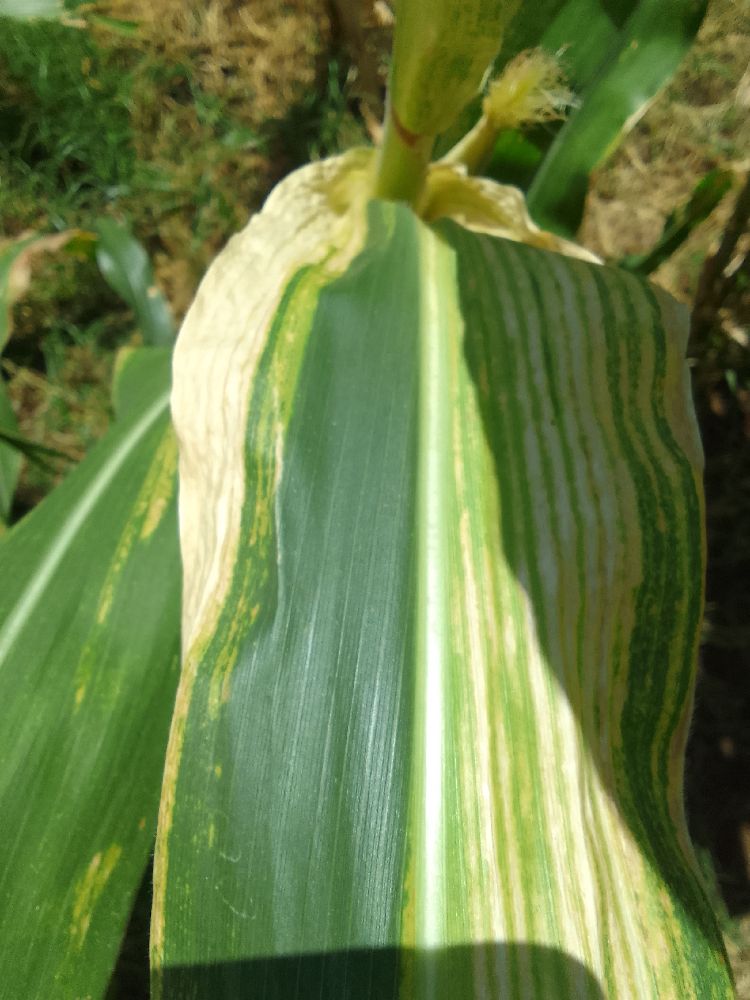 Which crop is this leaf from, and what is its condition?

maize, maize lethal necrosis
